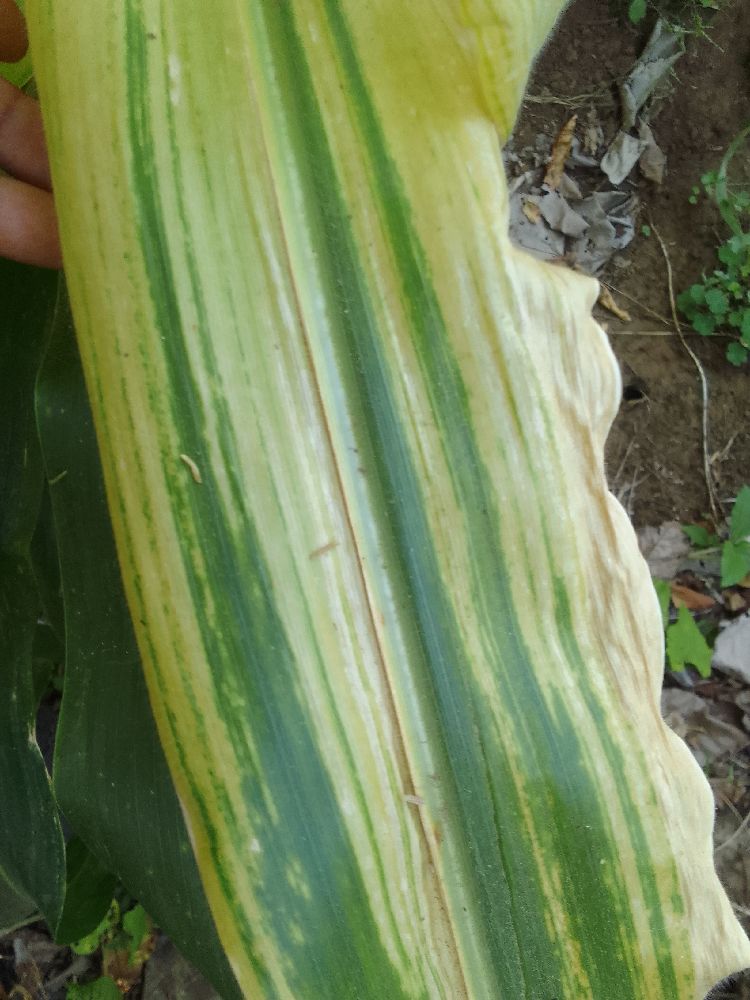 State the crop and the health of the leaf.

maize, maize lethal necrosis
